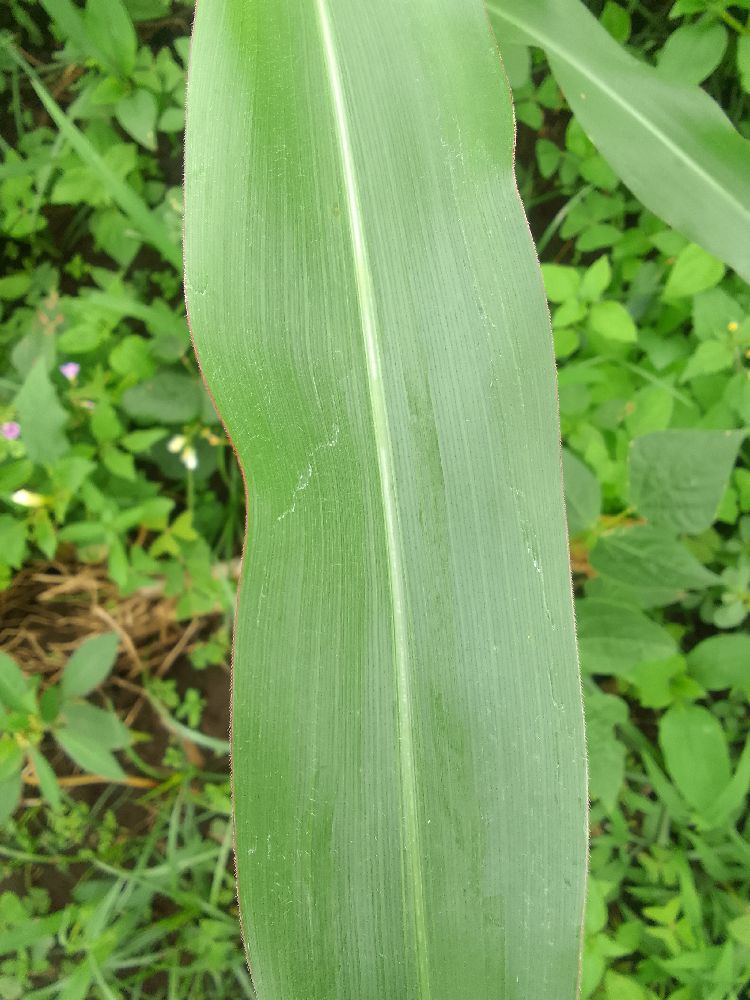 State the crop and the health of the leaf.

maize, healthy
